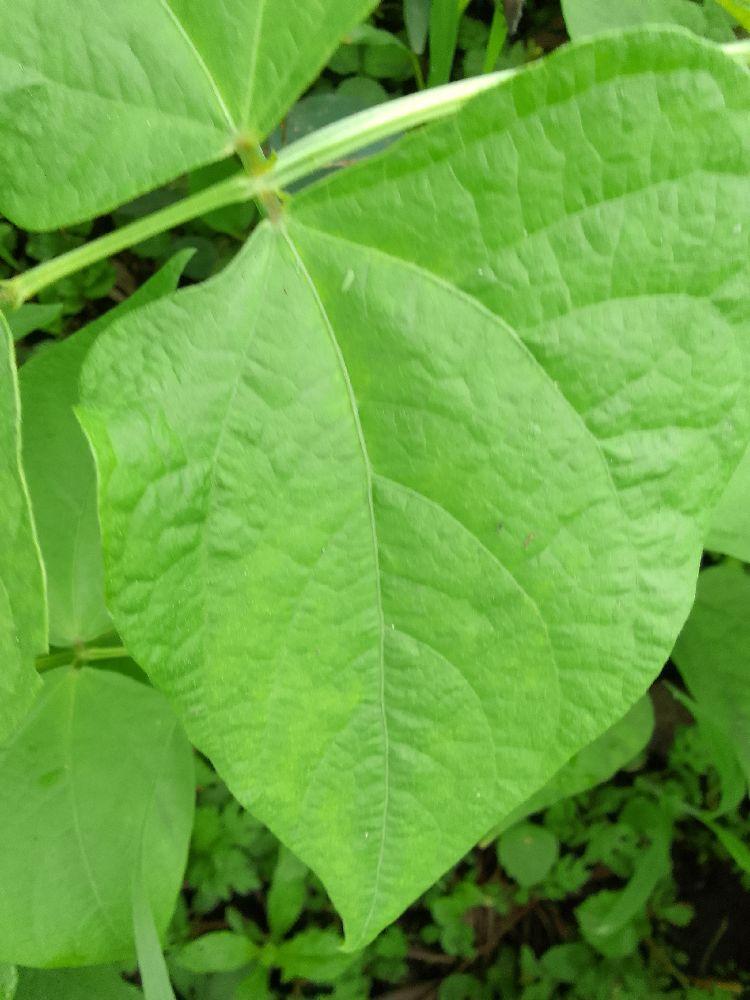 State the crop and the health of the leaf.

common bean, healthy
